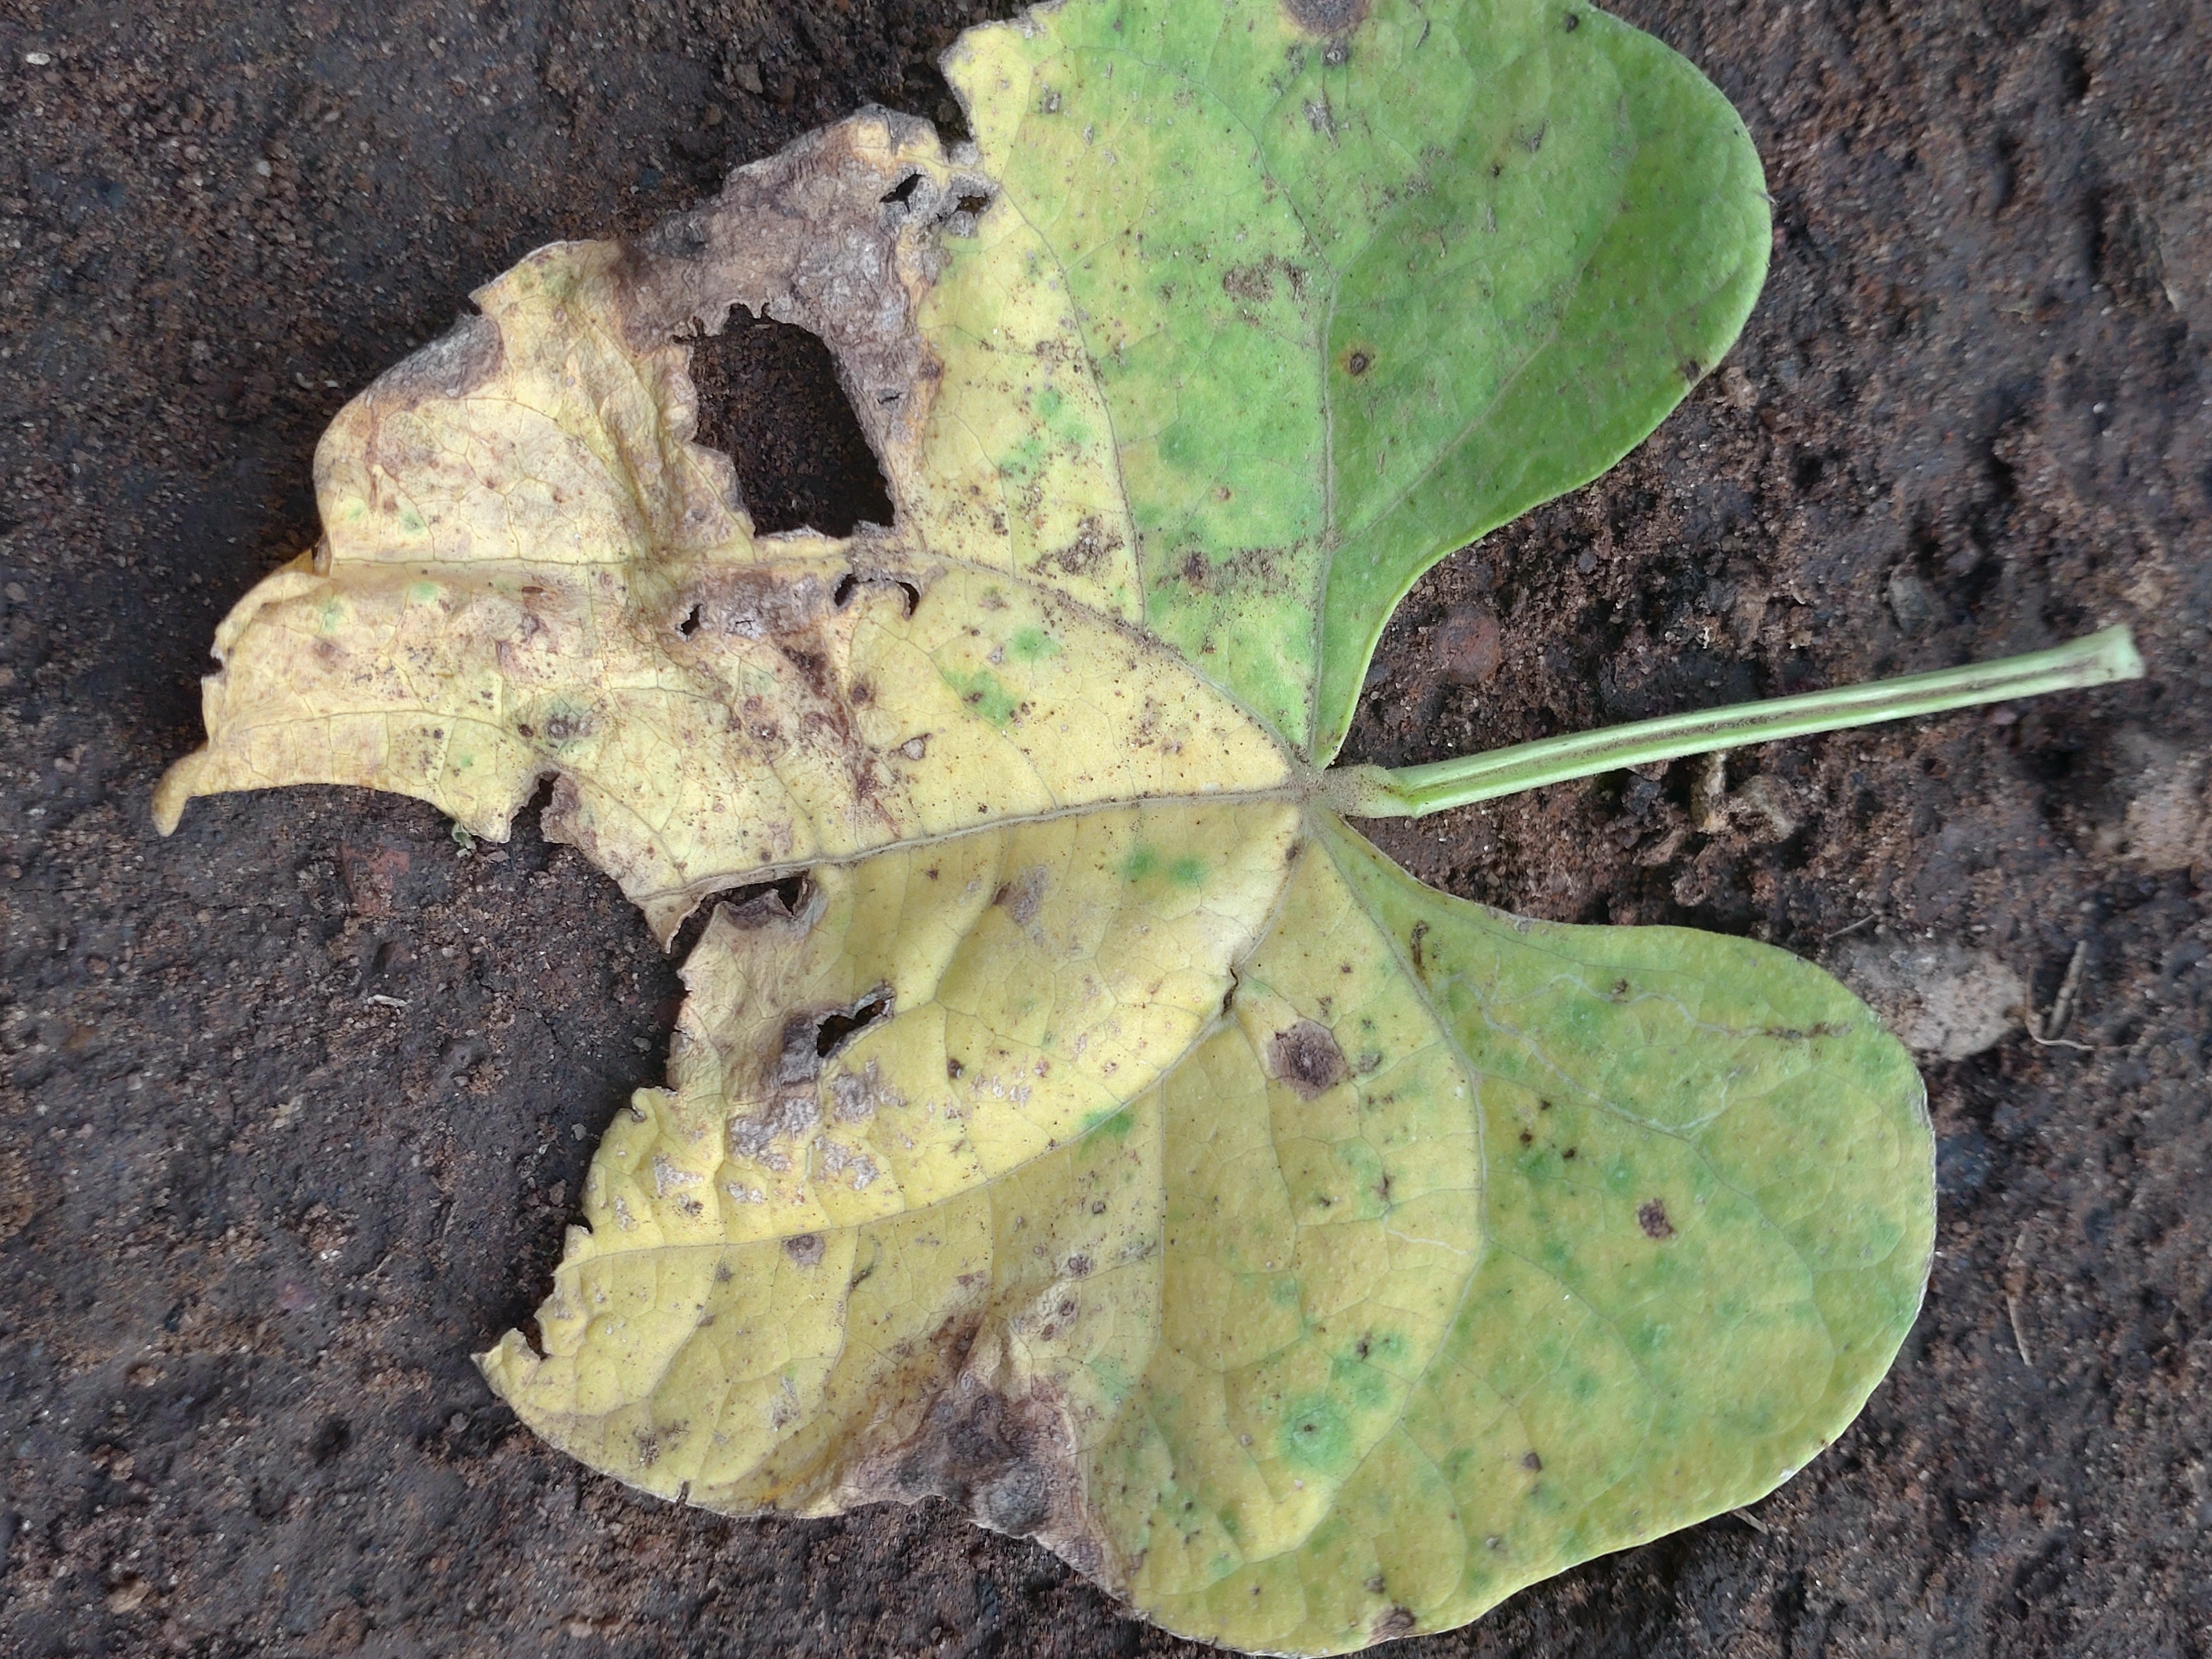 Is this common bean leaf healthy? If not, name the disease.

anthracnose
